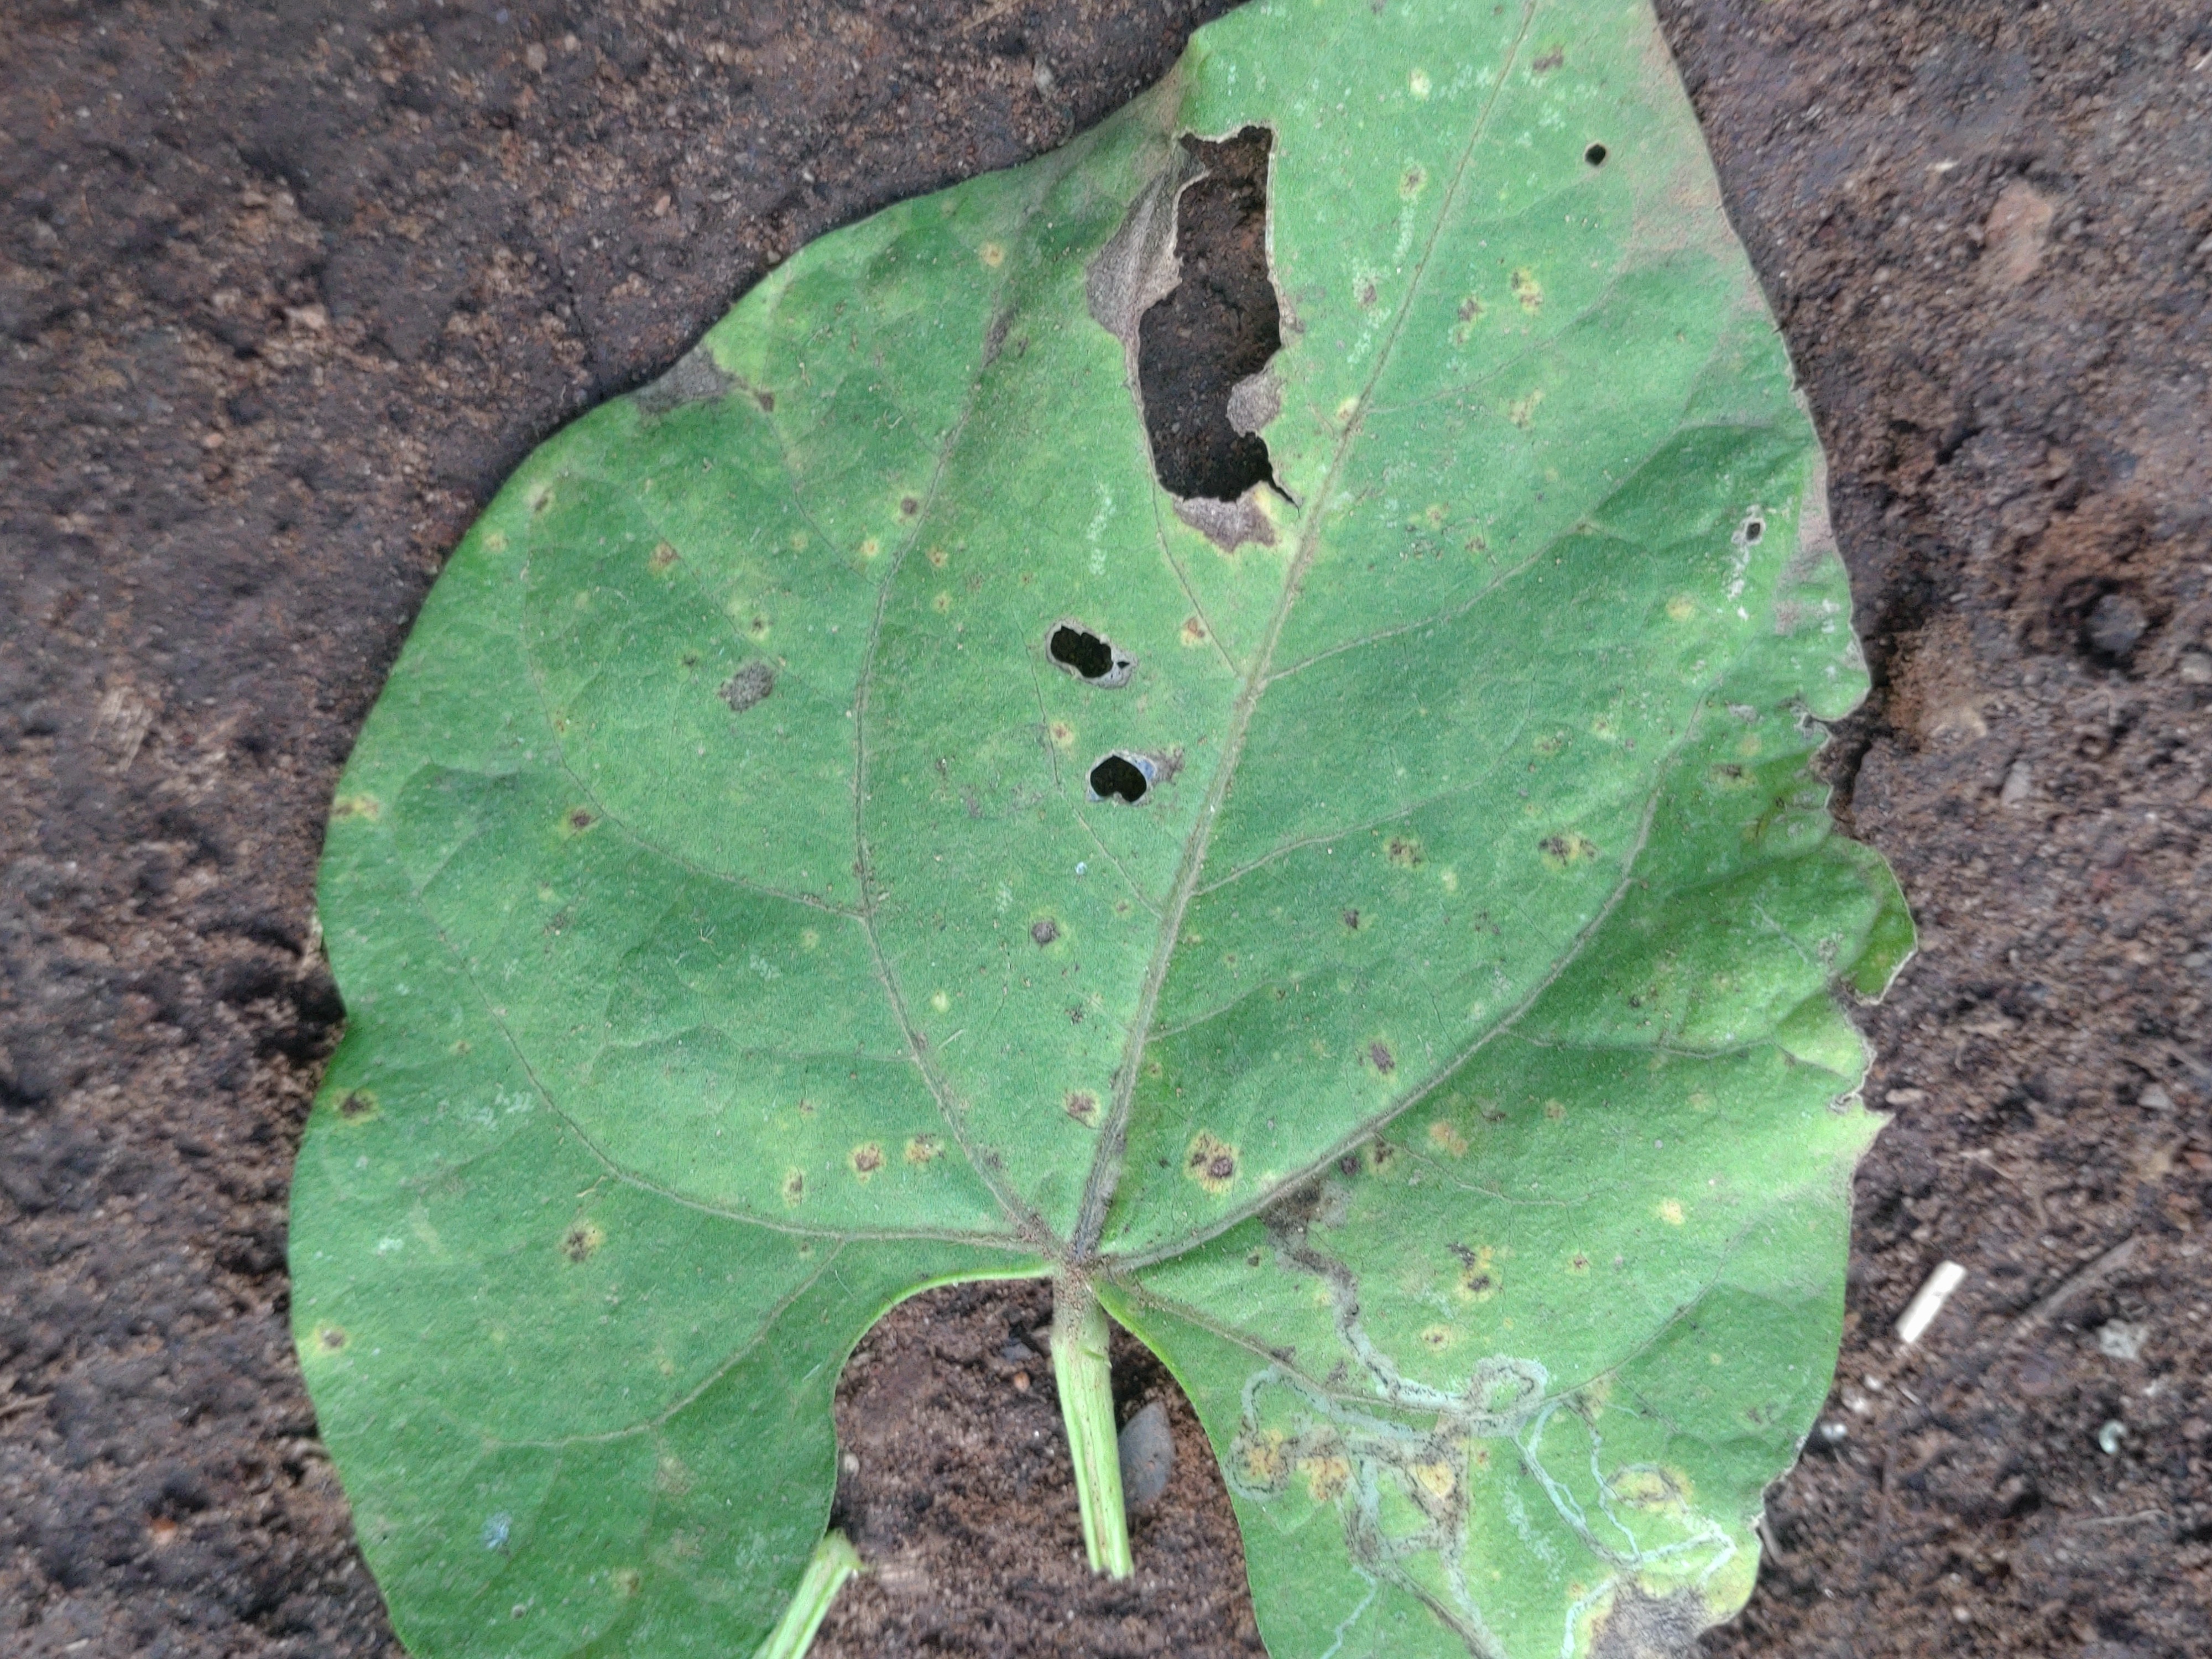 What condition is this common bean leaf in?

anthracnose
